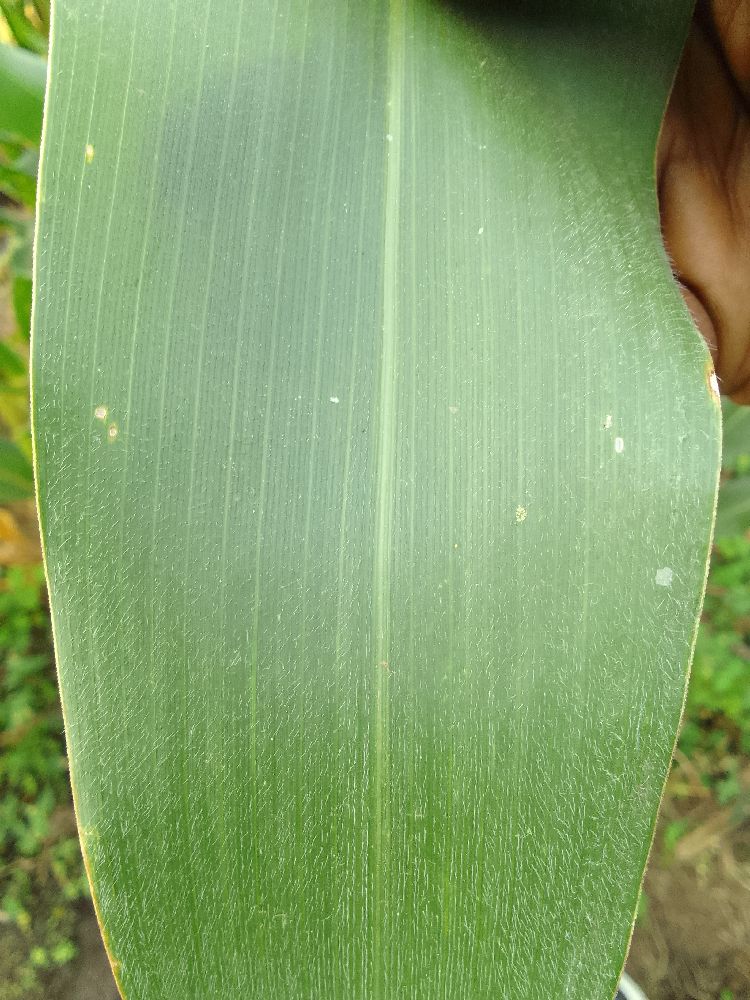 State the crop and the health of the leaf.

common bean, healthy
